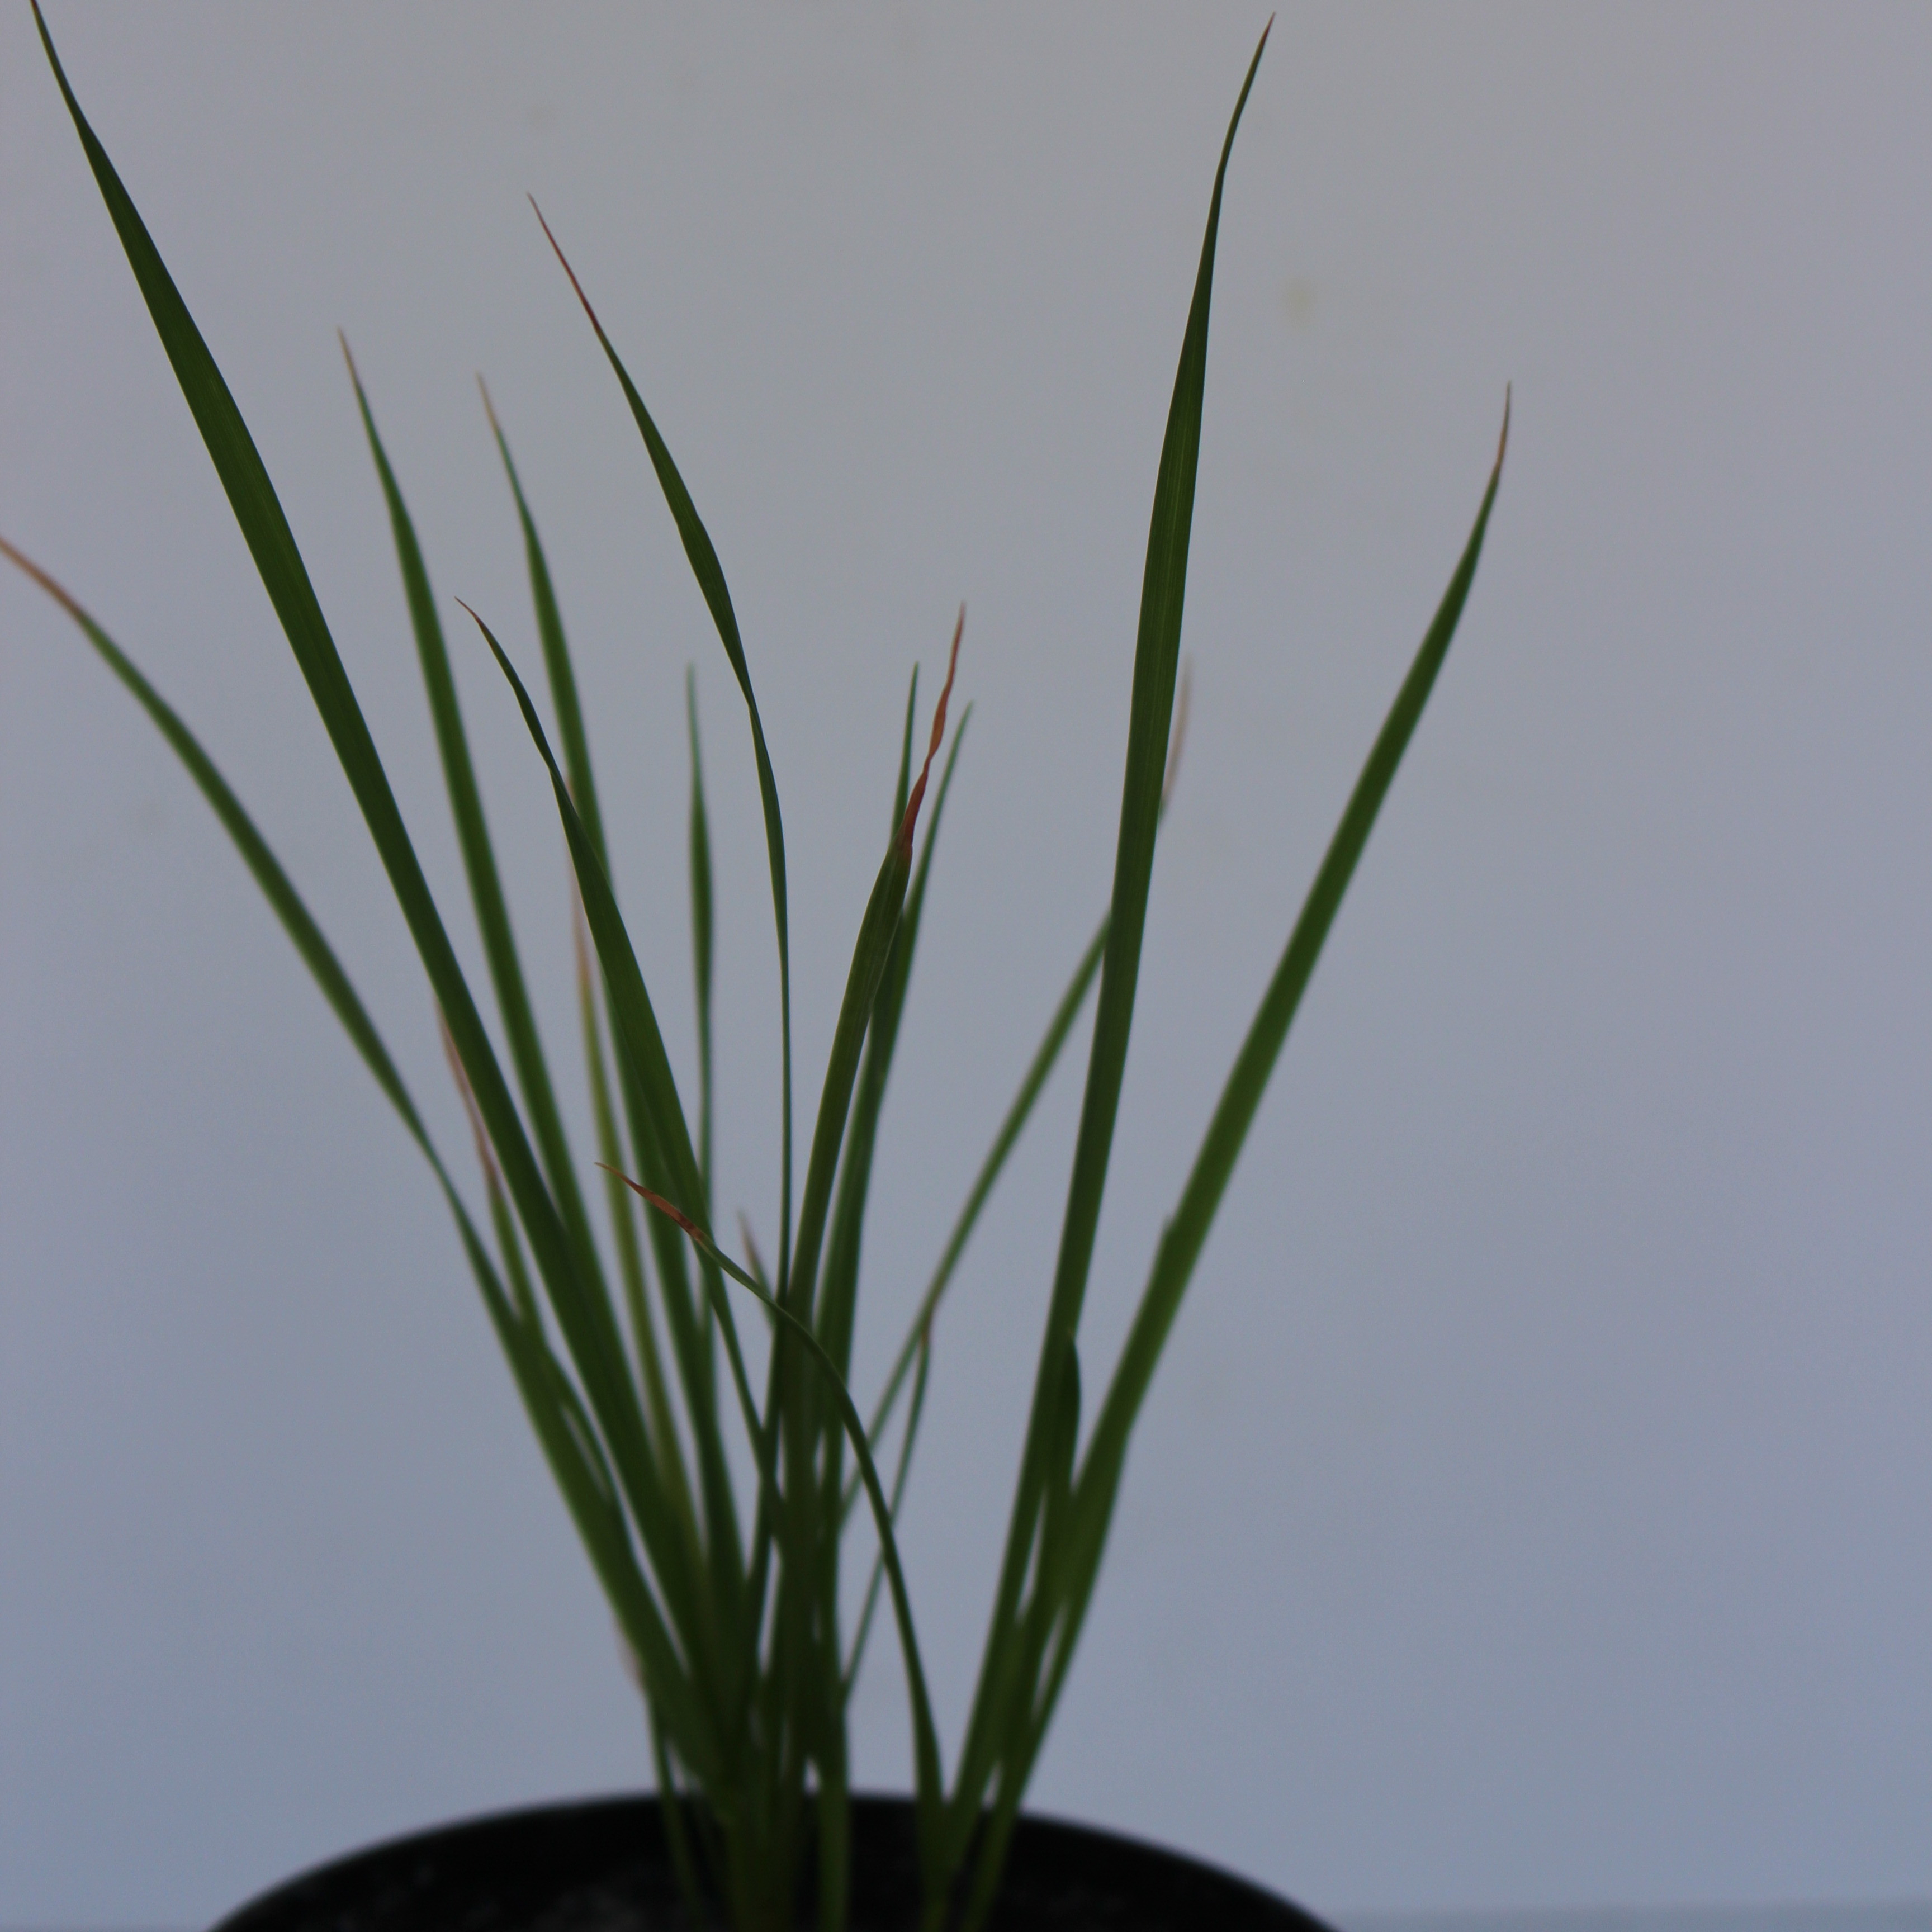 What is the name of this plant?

Lolium multiflorum
